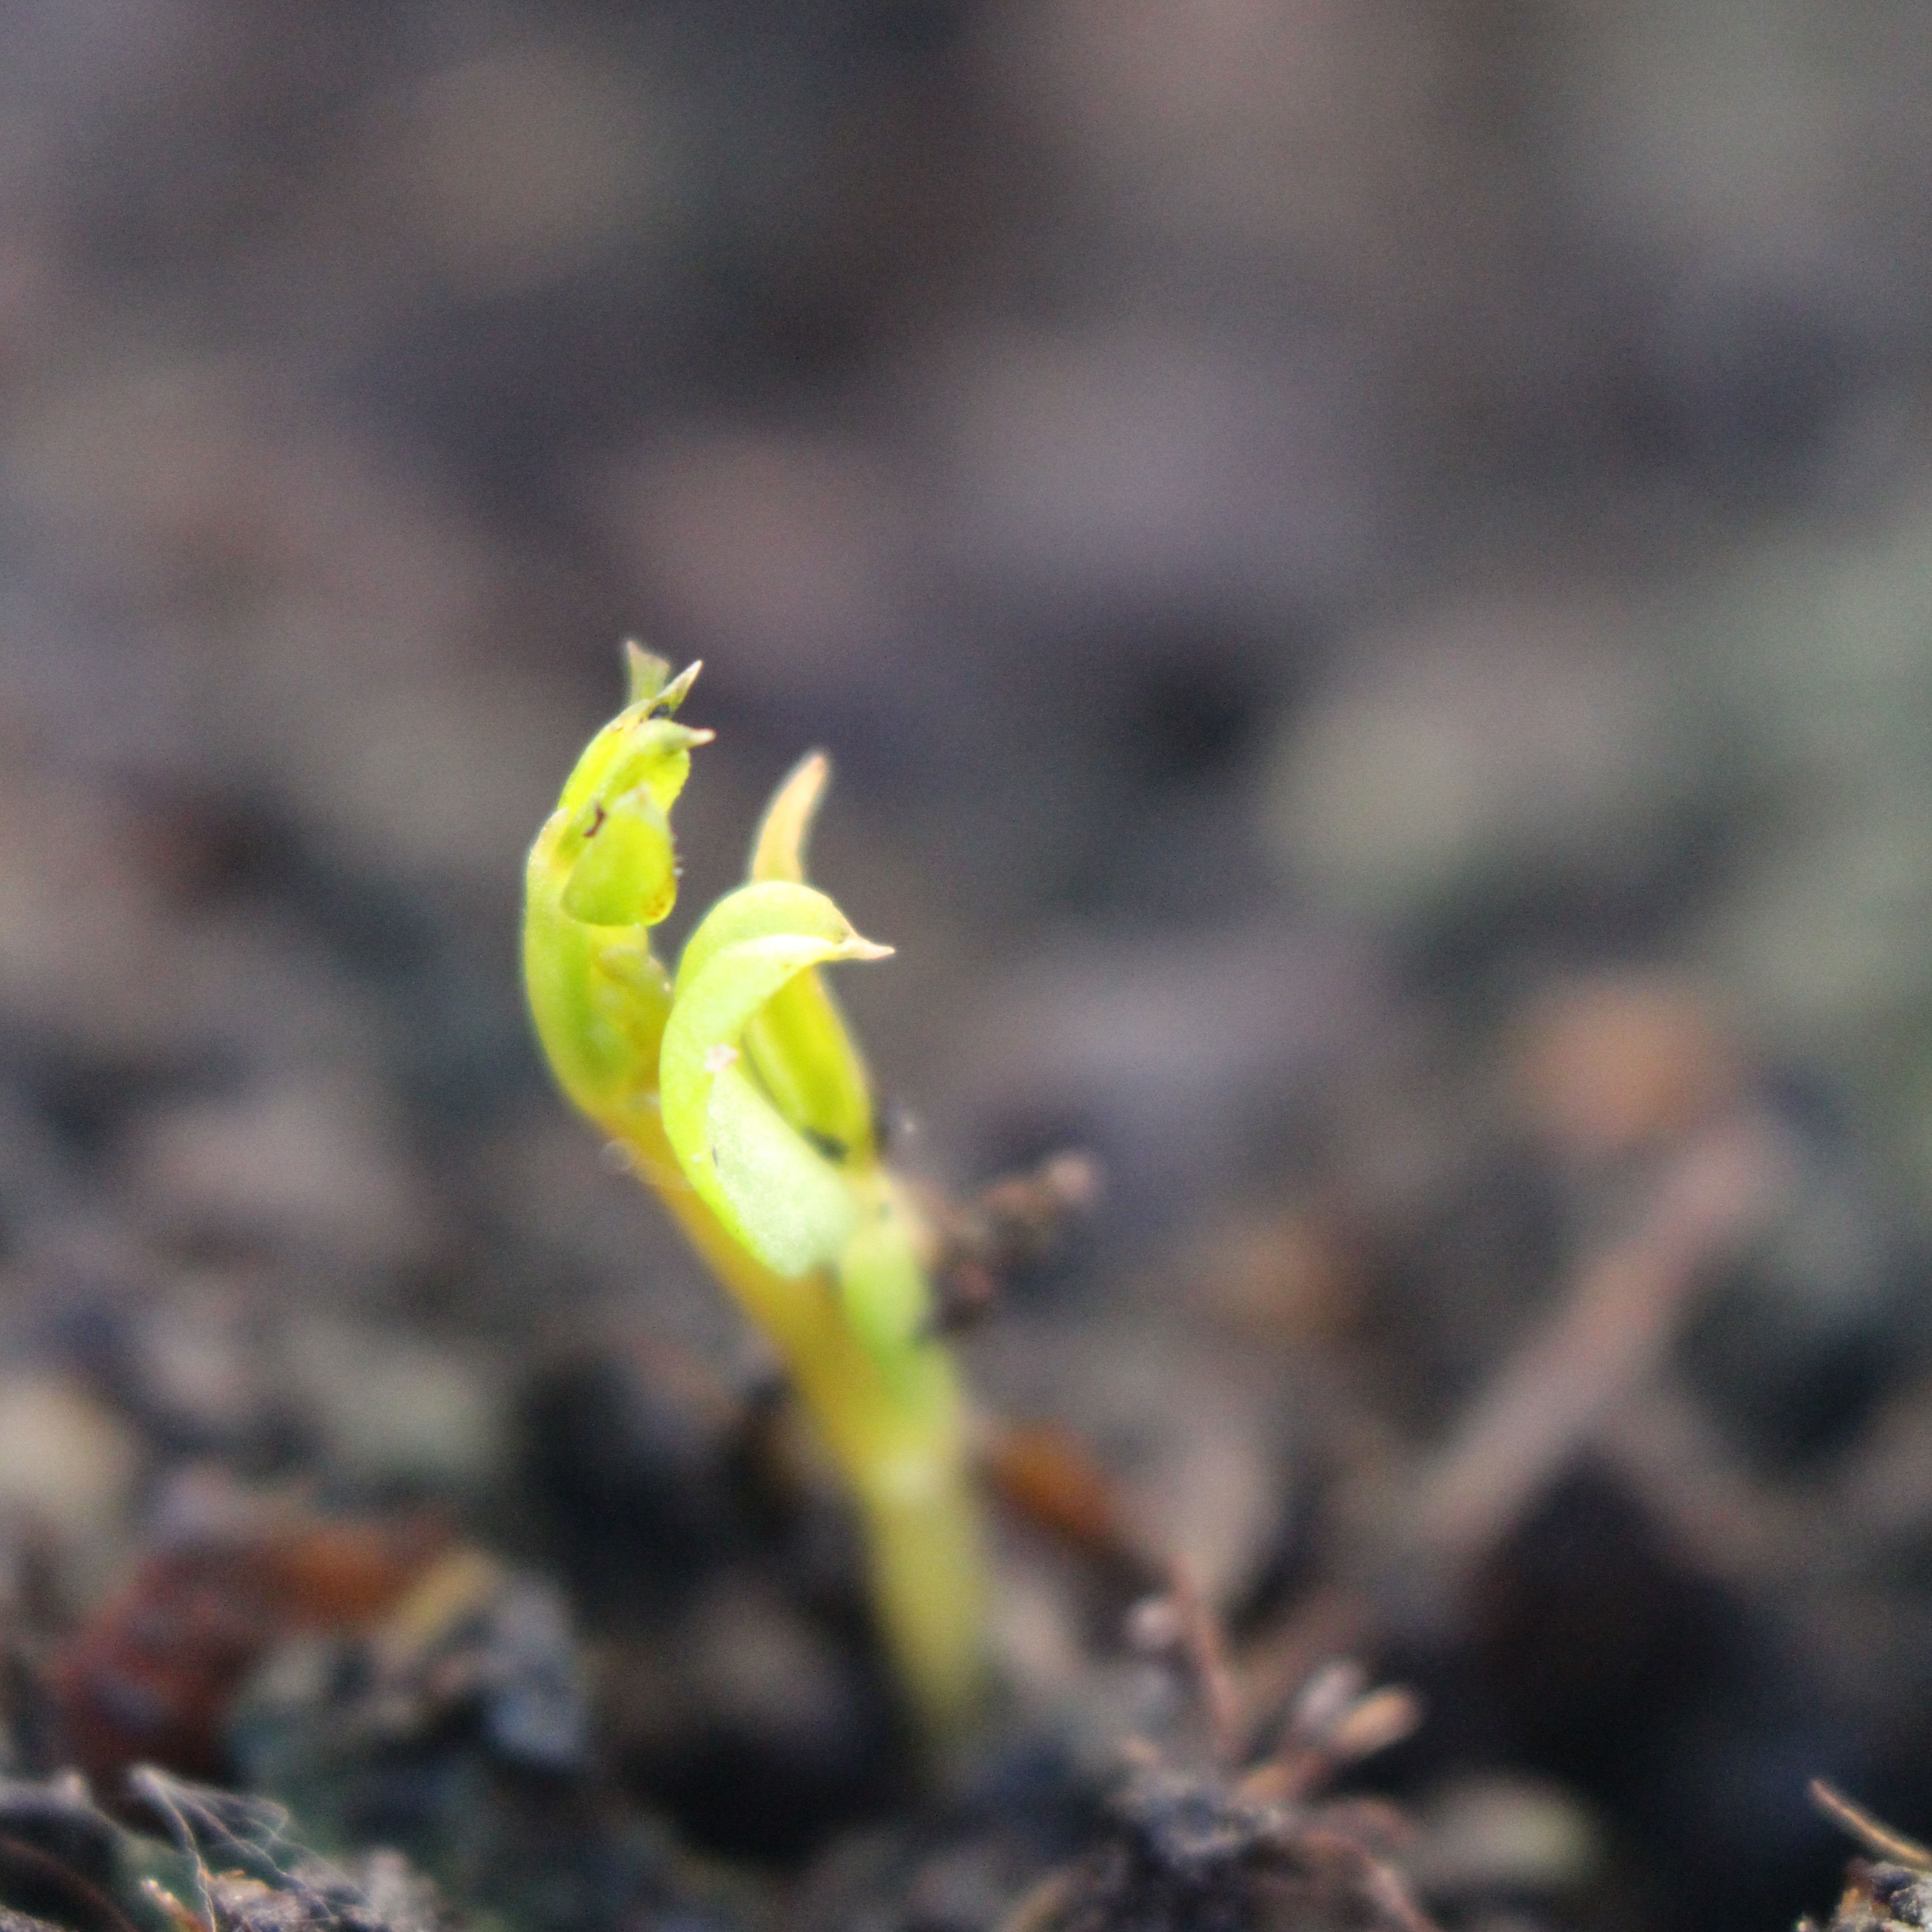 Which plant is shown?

Vicia sativa
